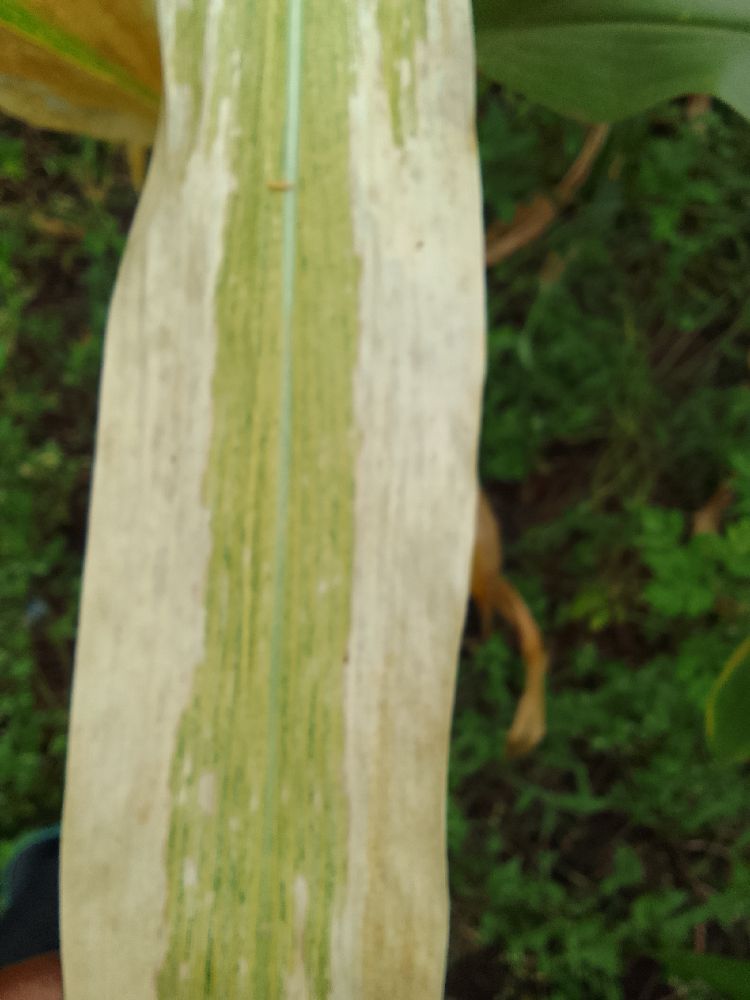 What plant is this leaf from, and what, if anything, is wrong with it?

maize, maize lethal necrosis
